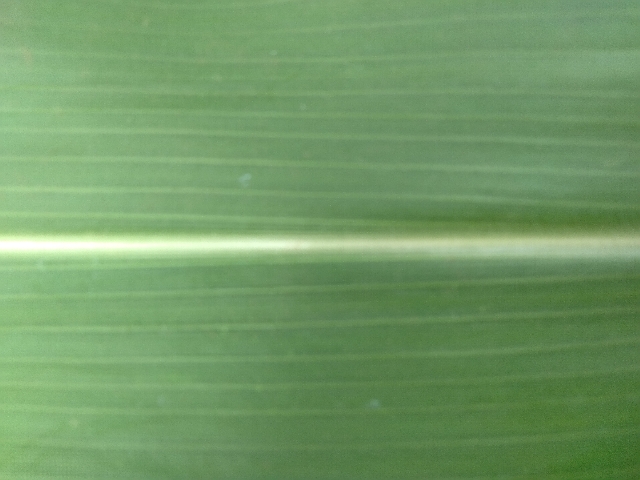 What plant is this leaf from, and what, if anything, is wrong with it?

maize, healthy
